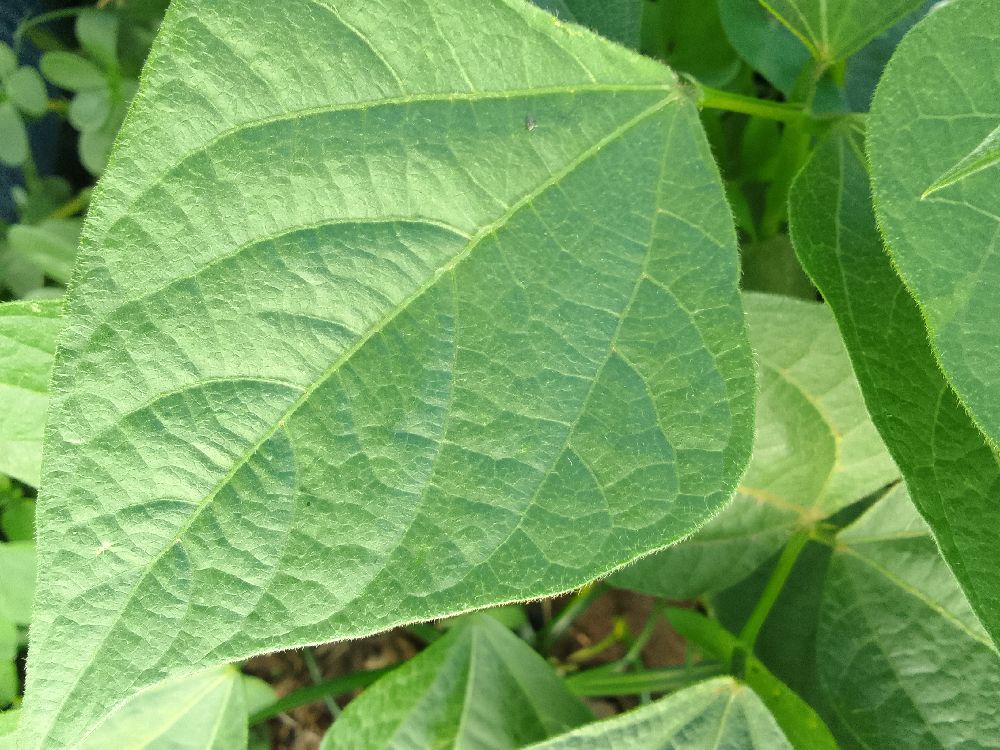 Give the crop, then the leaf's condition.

common bean, healthy
